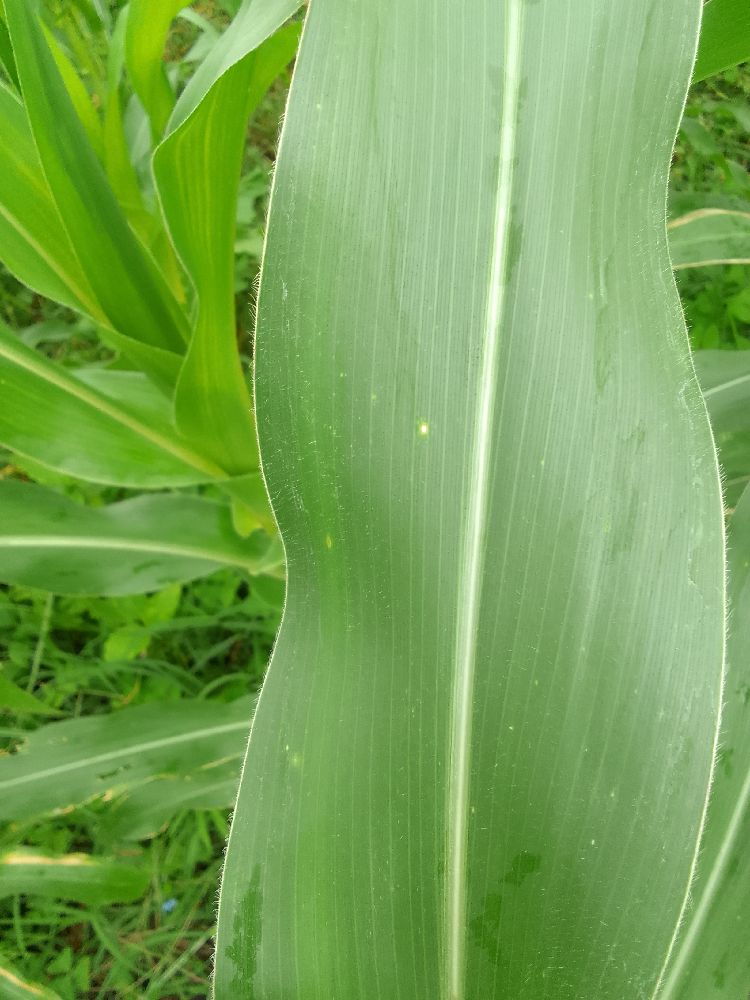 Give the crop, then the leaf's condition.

maize, healthy
